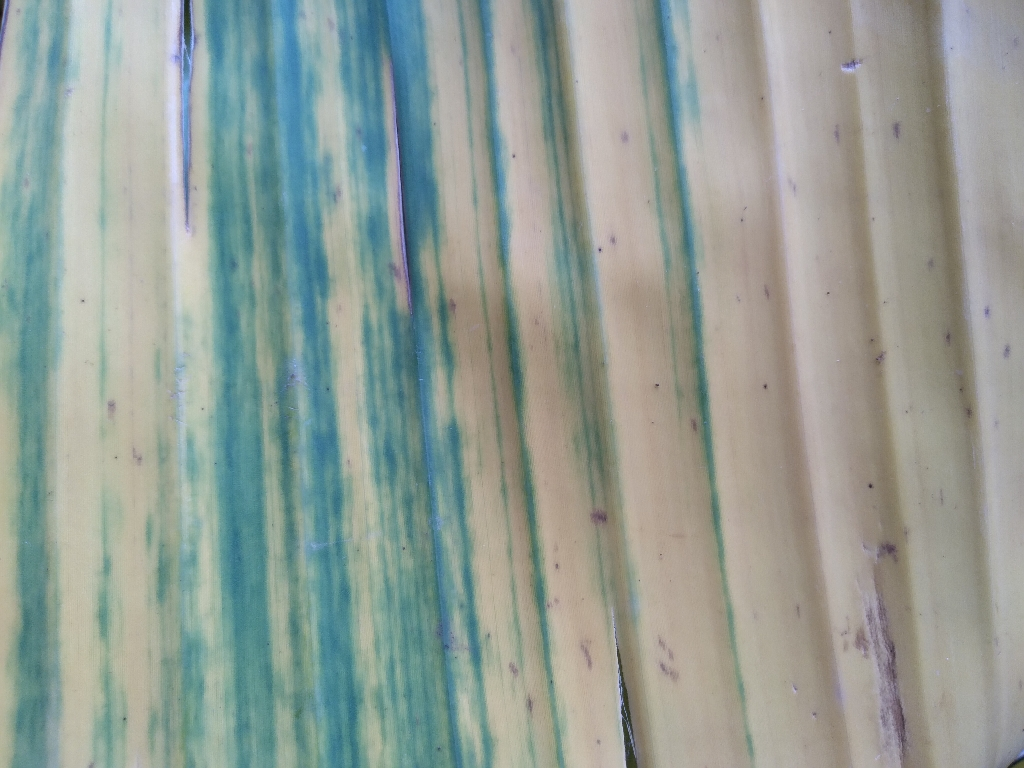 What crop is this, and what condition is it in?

banana, fusarium wilt race 1
